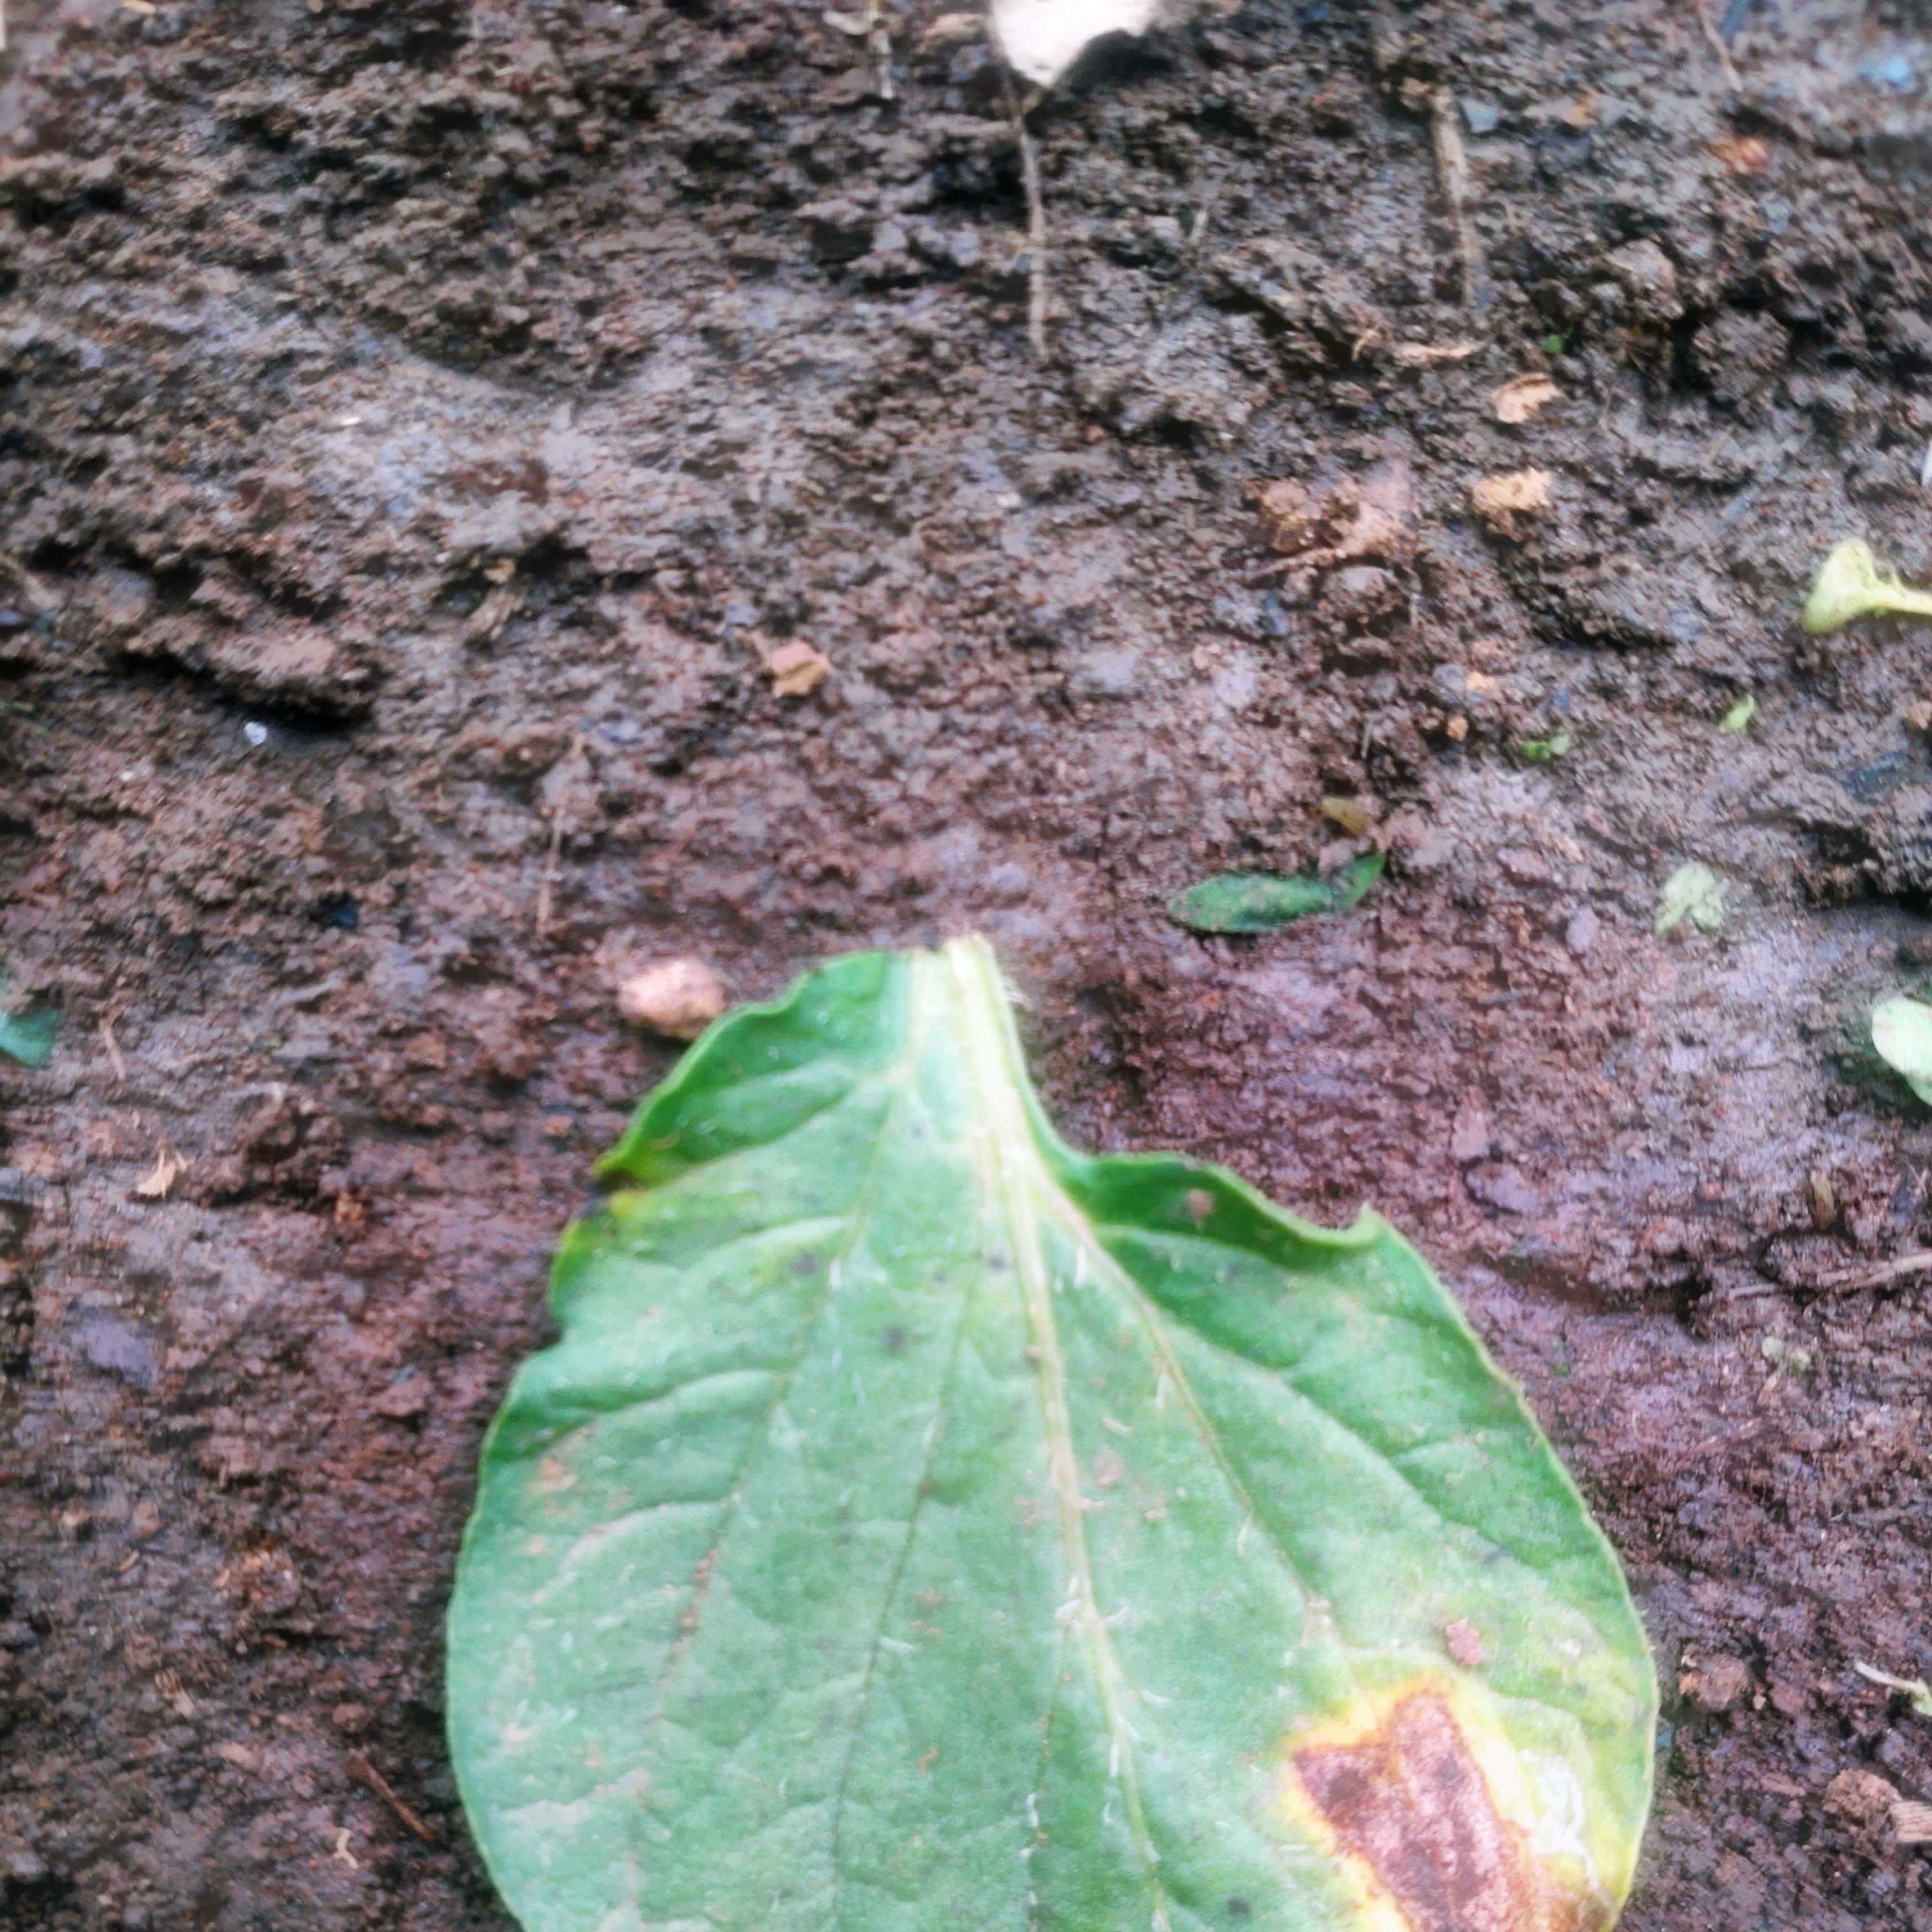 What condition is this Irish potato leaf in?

late blight
